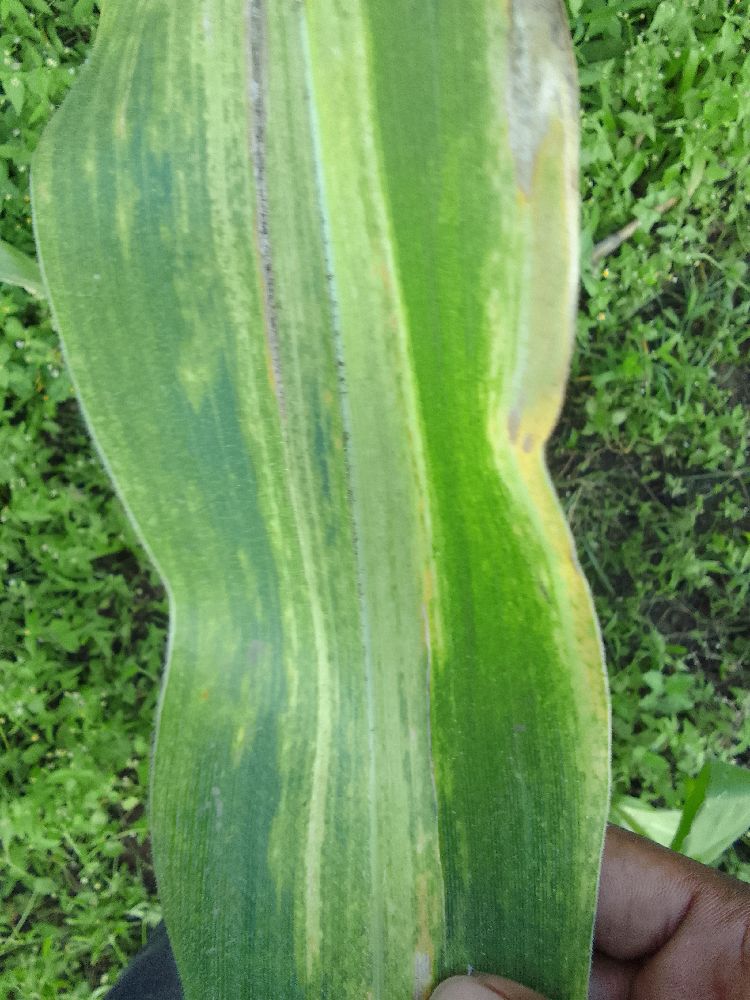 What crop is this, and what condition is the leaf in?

maize, maize lethal necrosis
